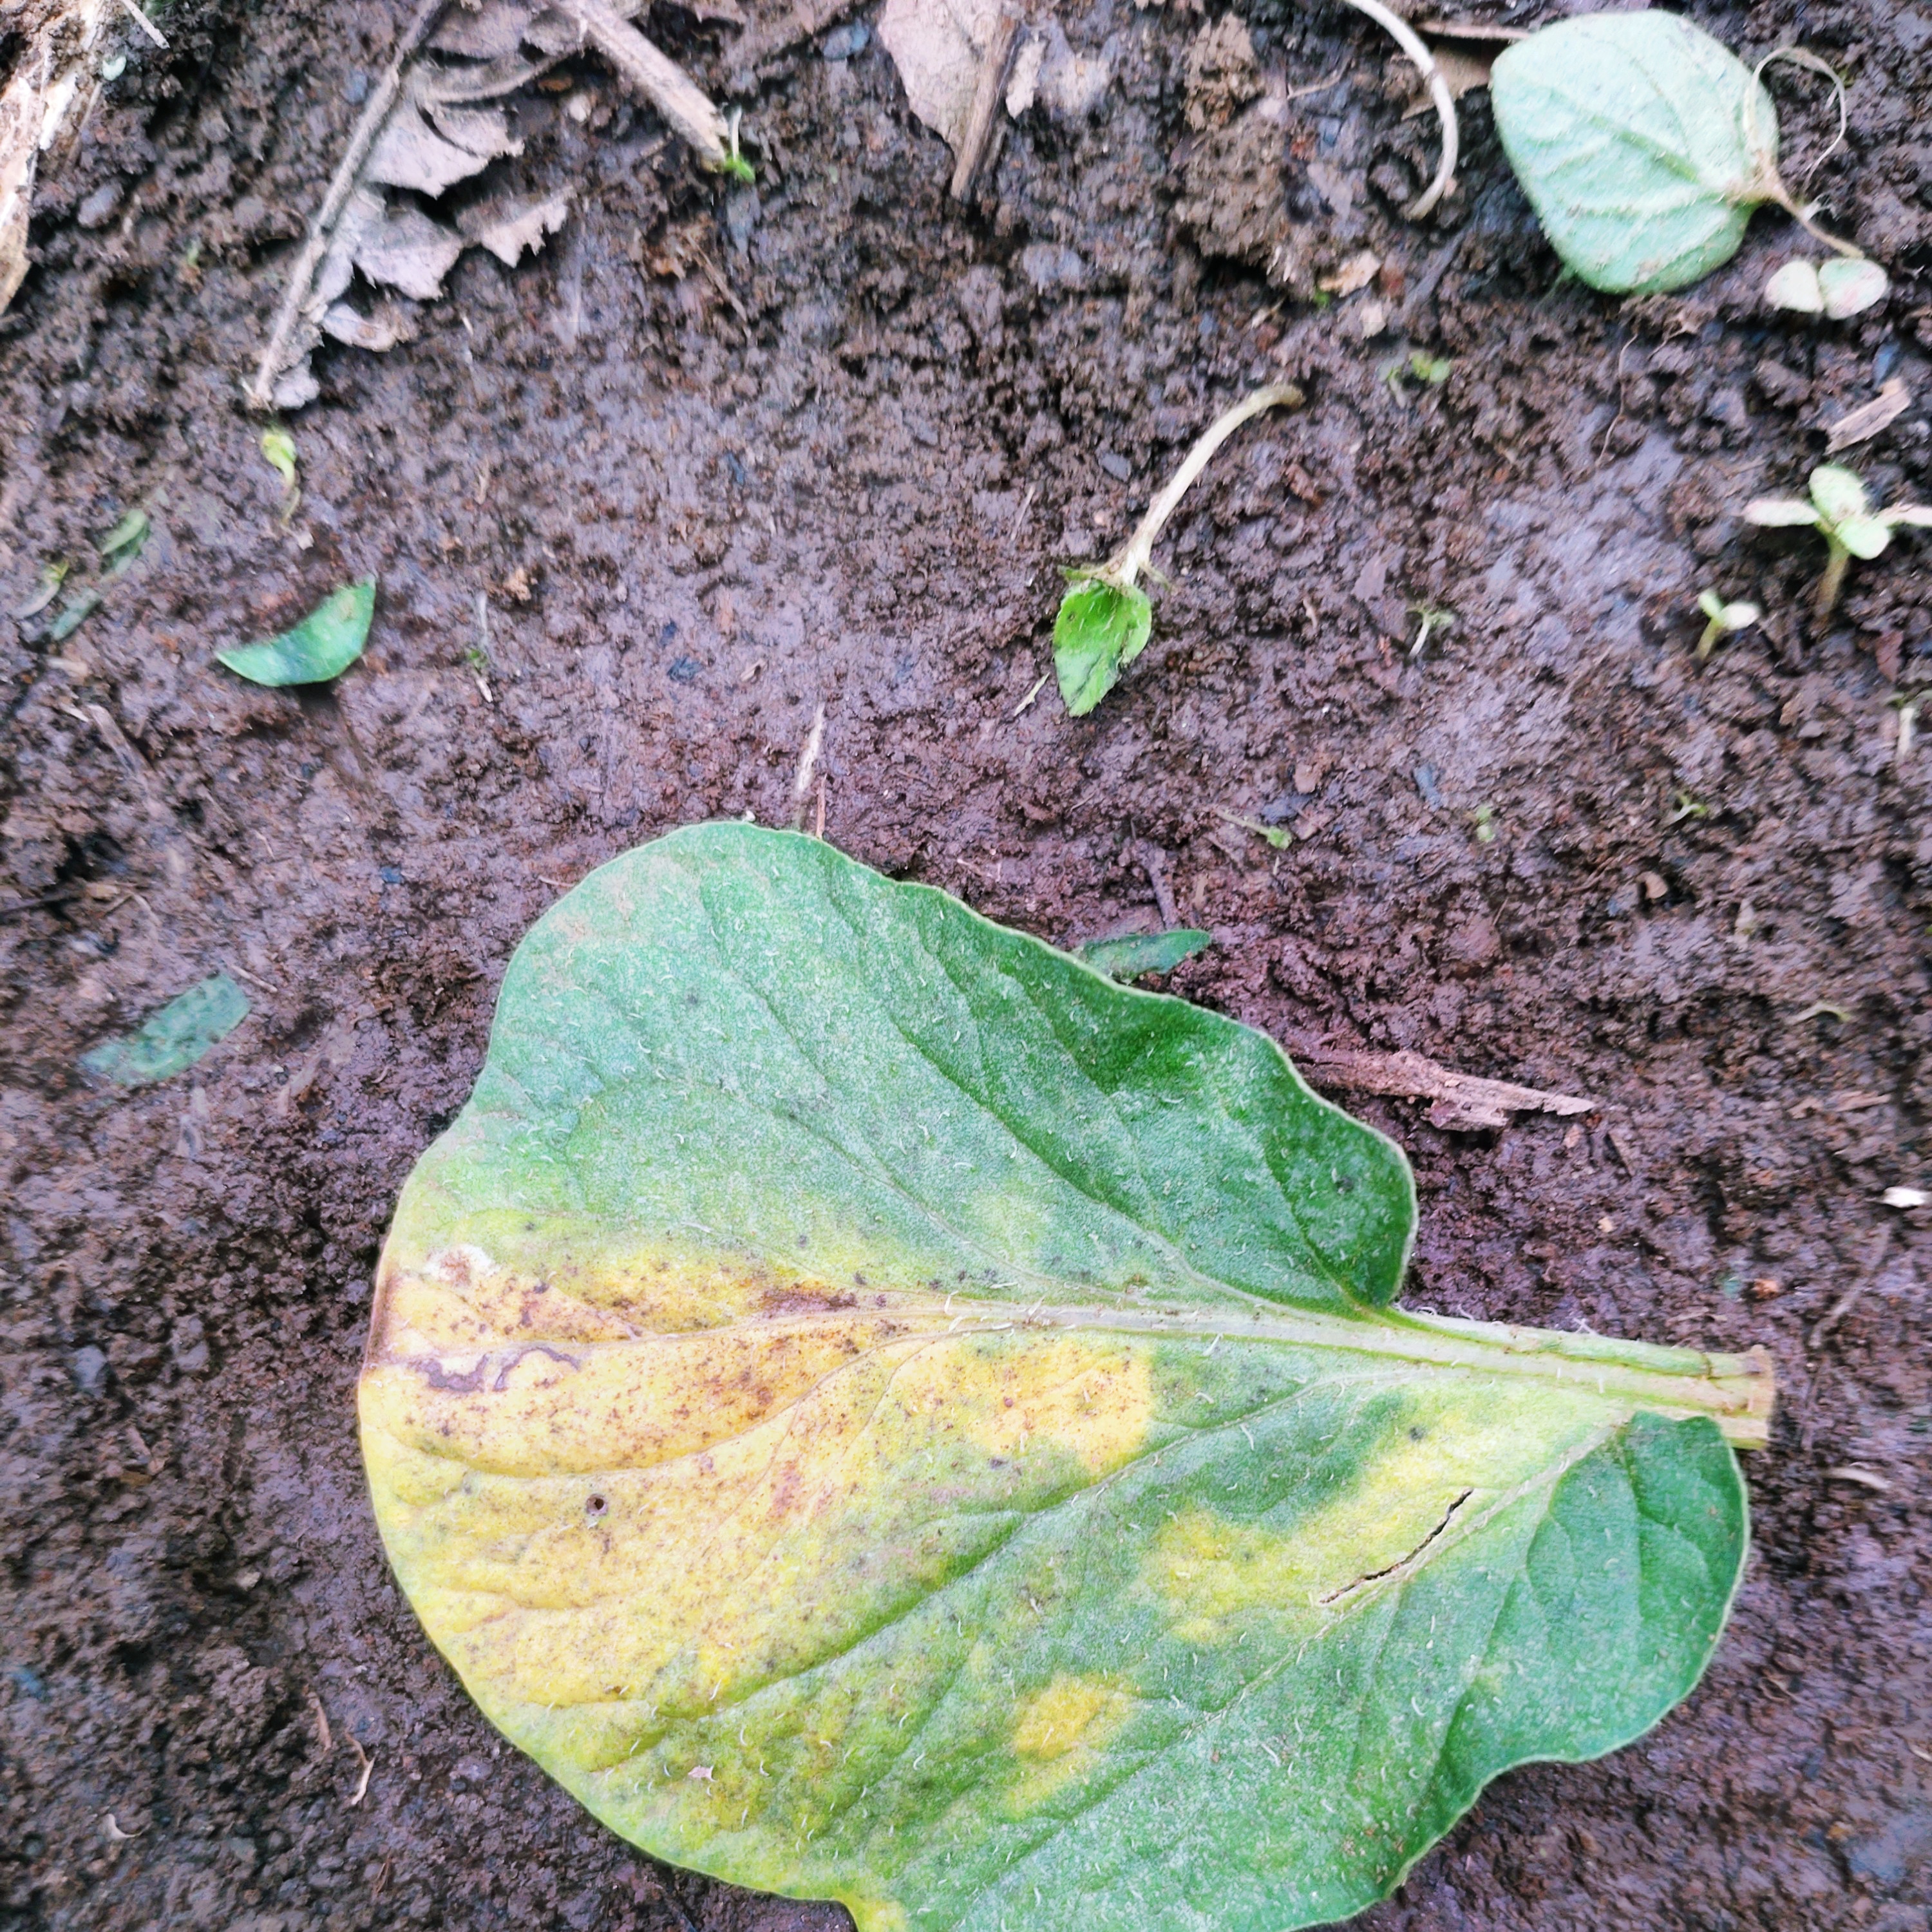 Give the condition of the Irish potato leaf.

late blight
